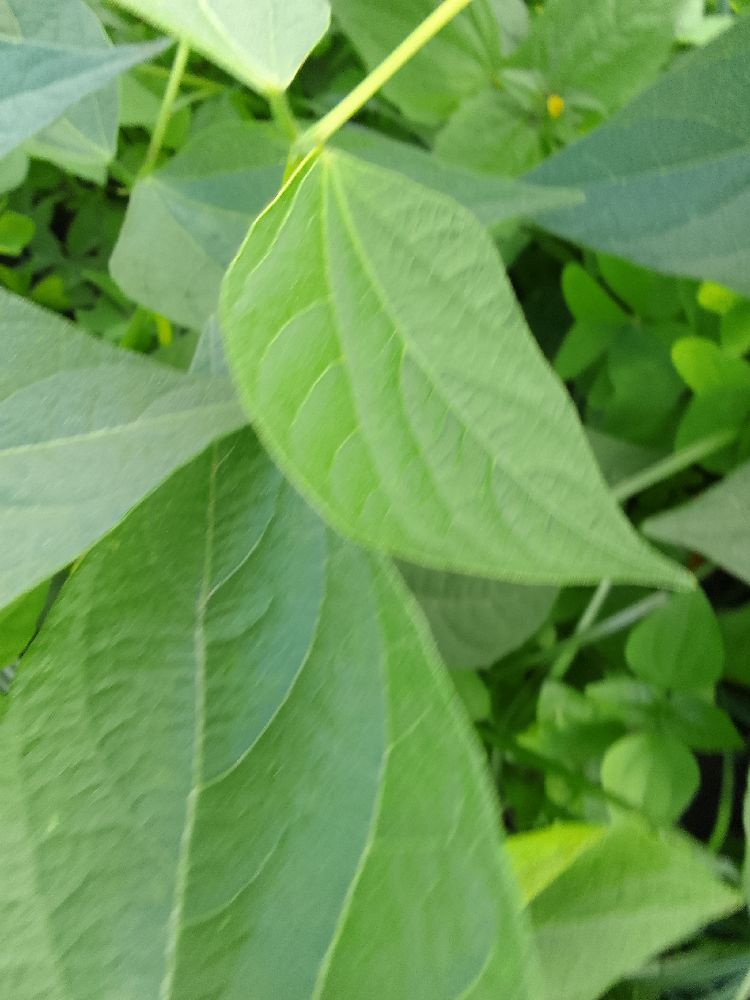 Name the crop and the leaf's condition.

common bean, healthy
